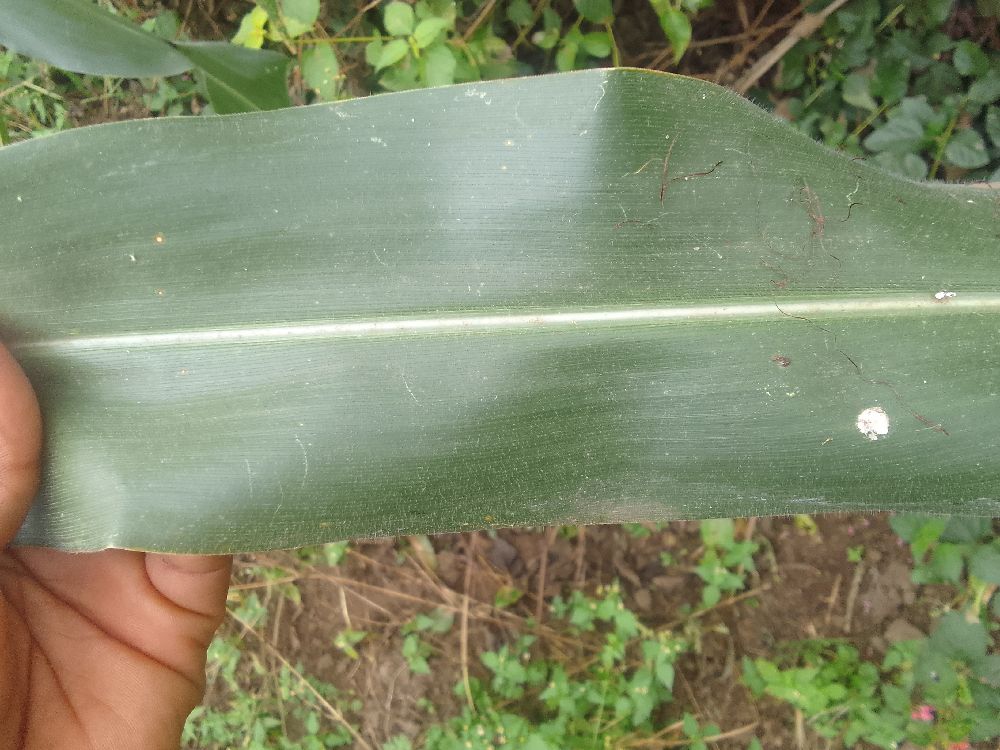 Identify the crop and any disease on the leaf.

maize, healthy
